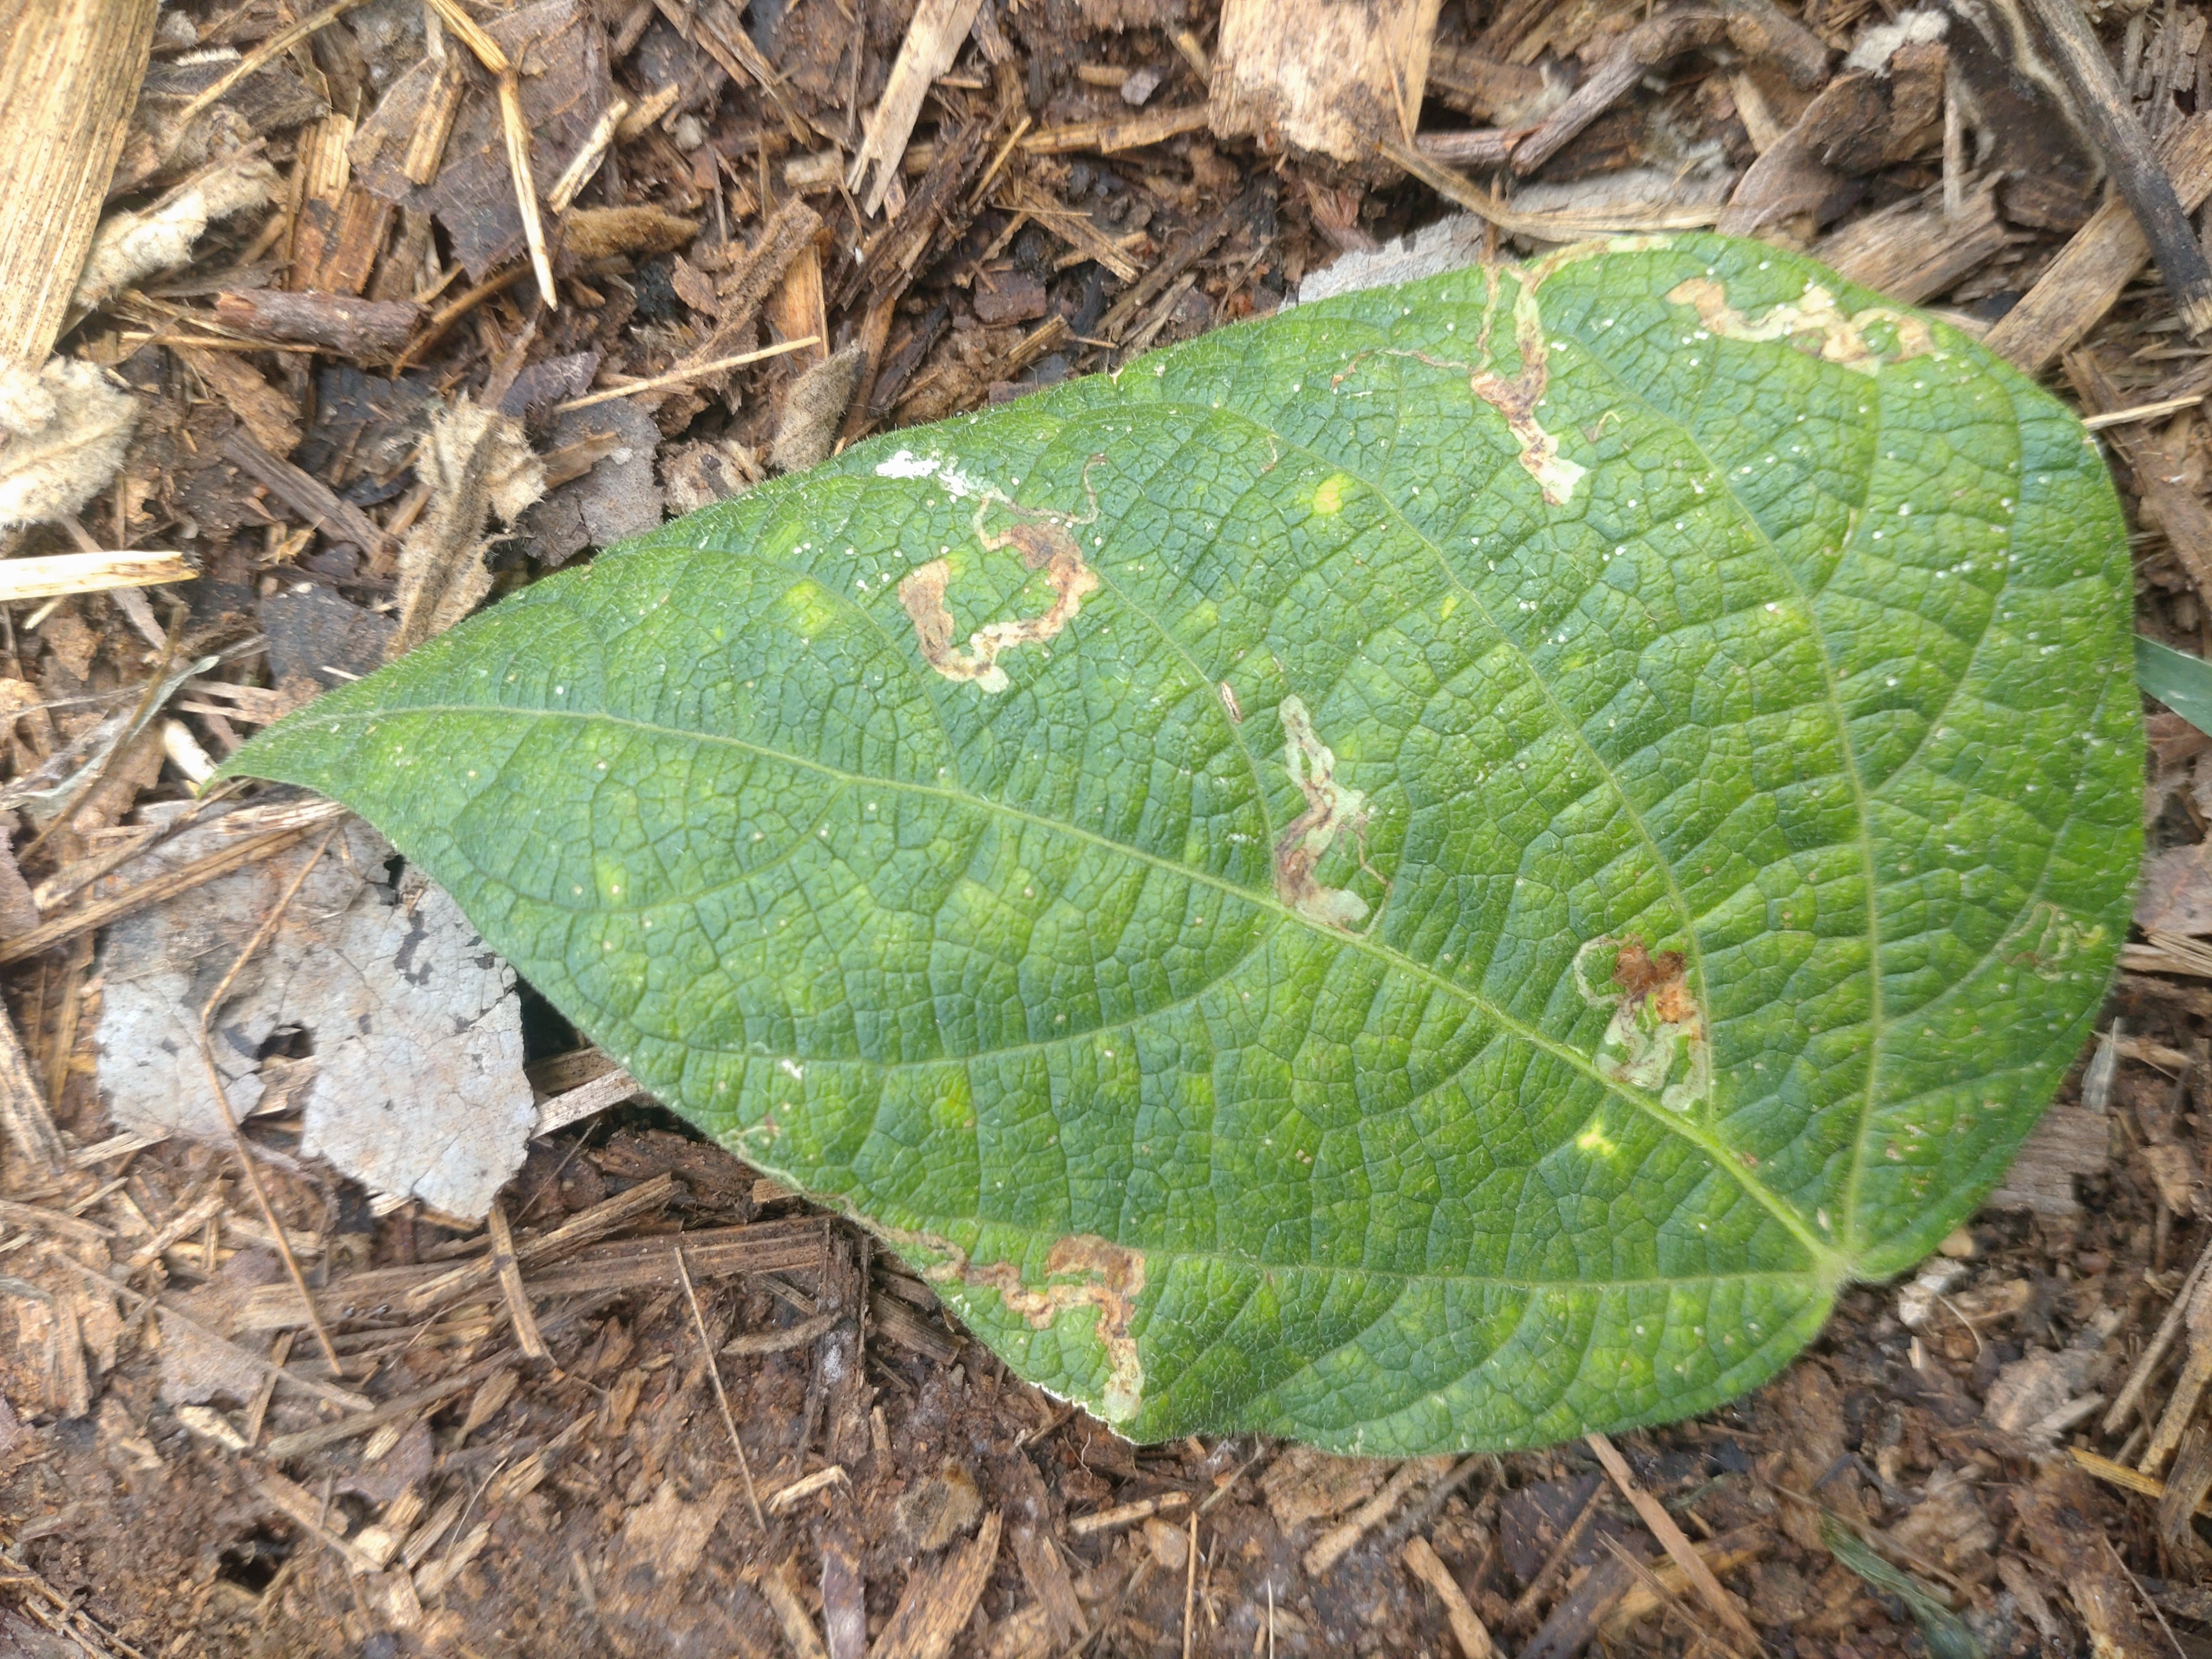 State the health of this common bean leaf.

anthracnose
